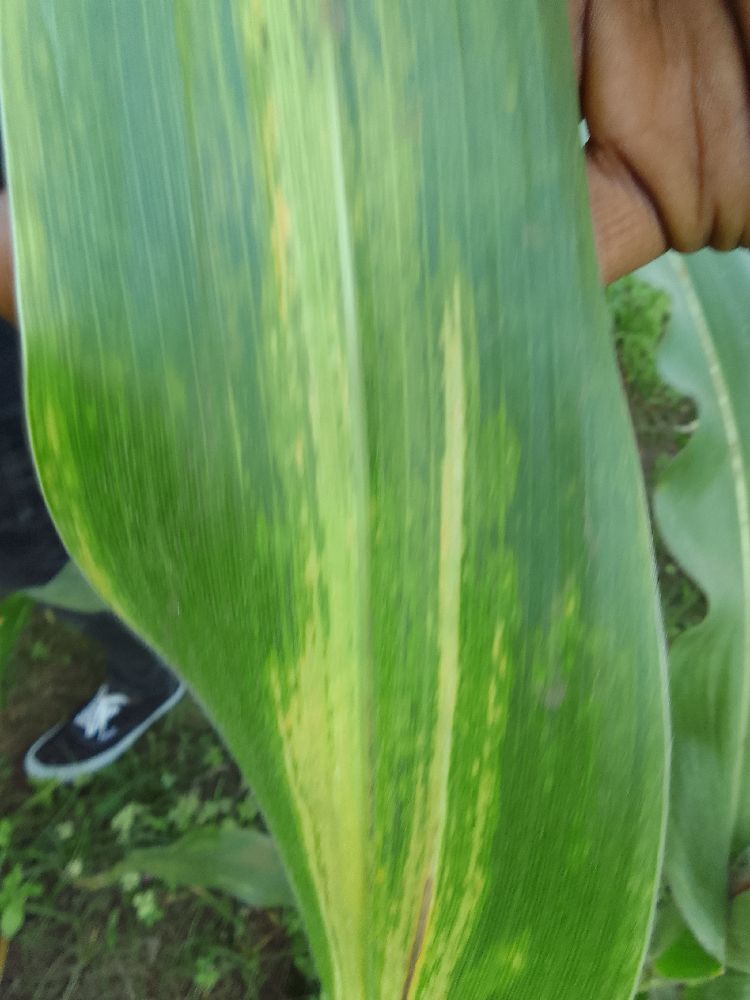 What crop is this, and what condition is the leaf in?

maize, maize lethal necrosis
